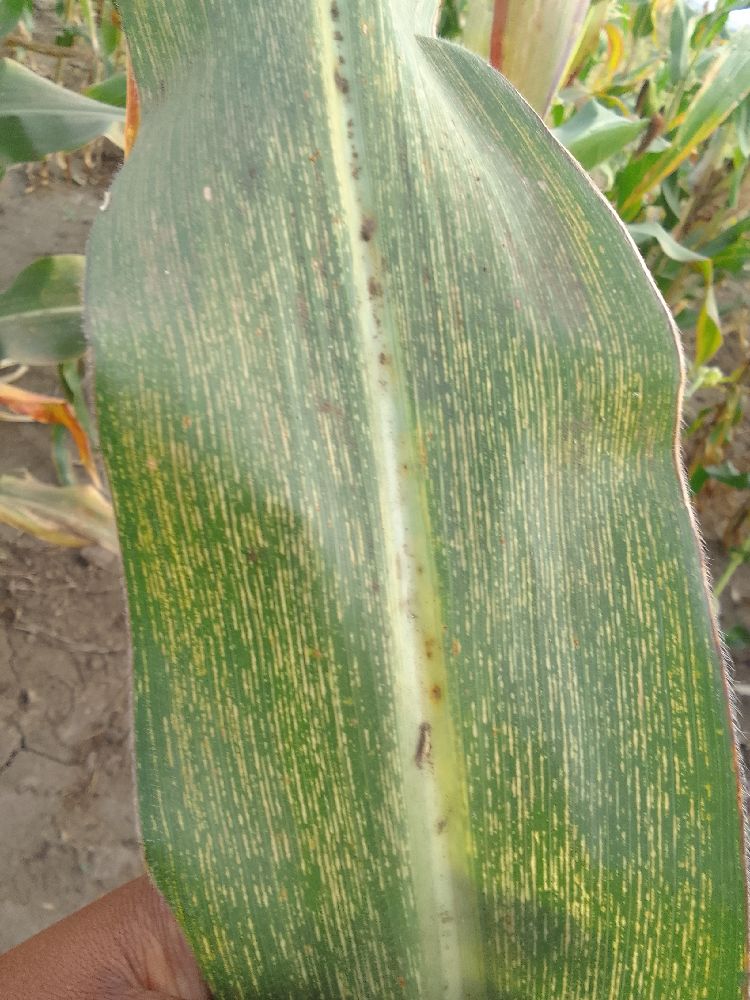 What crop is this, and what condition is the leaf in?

maize, maize streak virus
